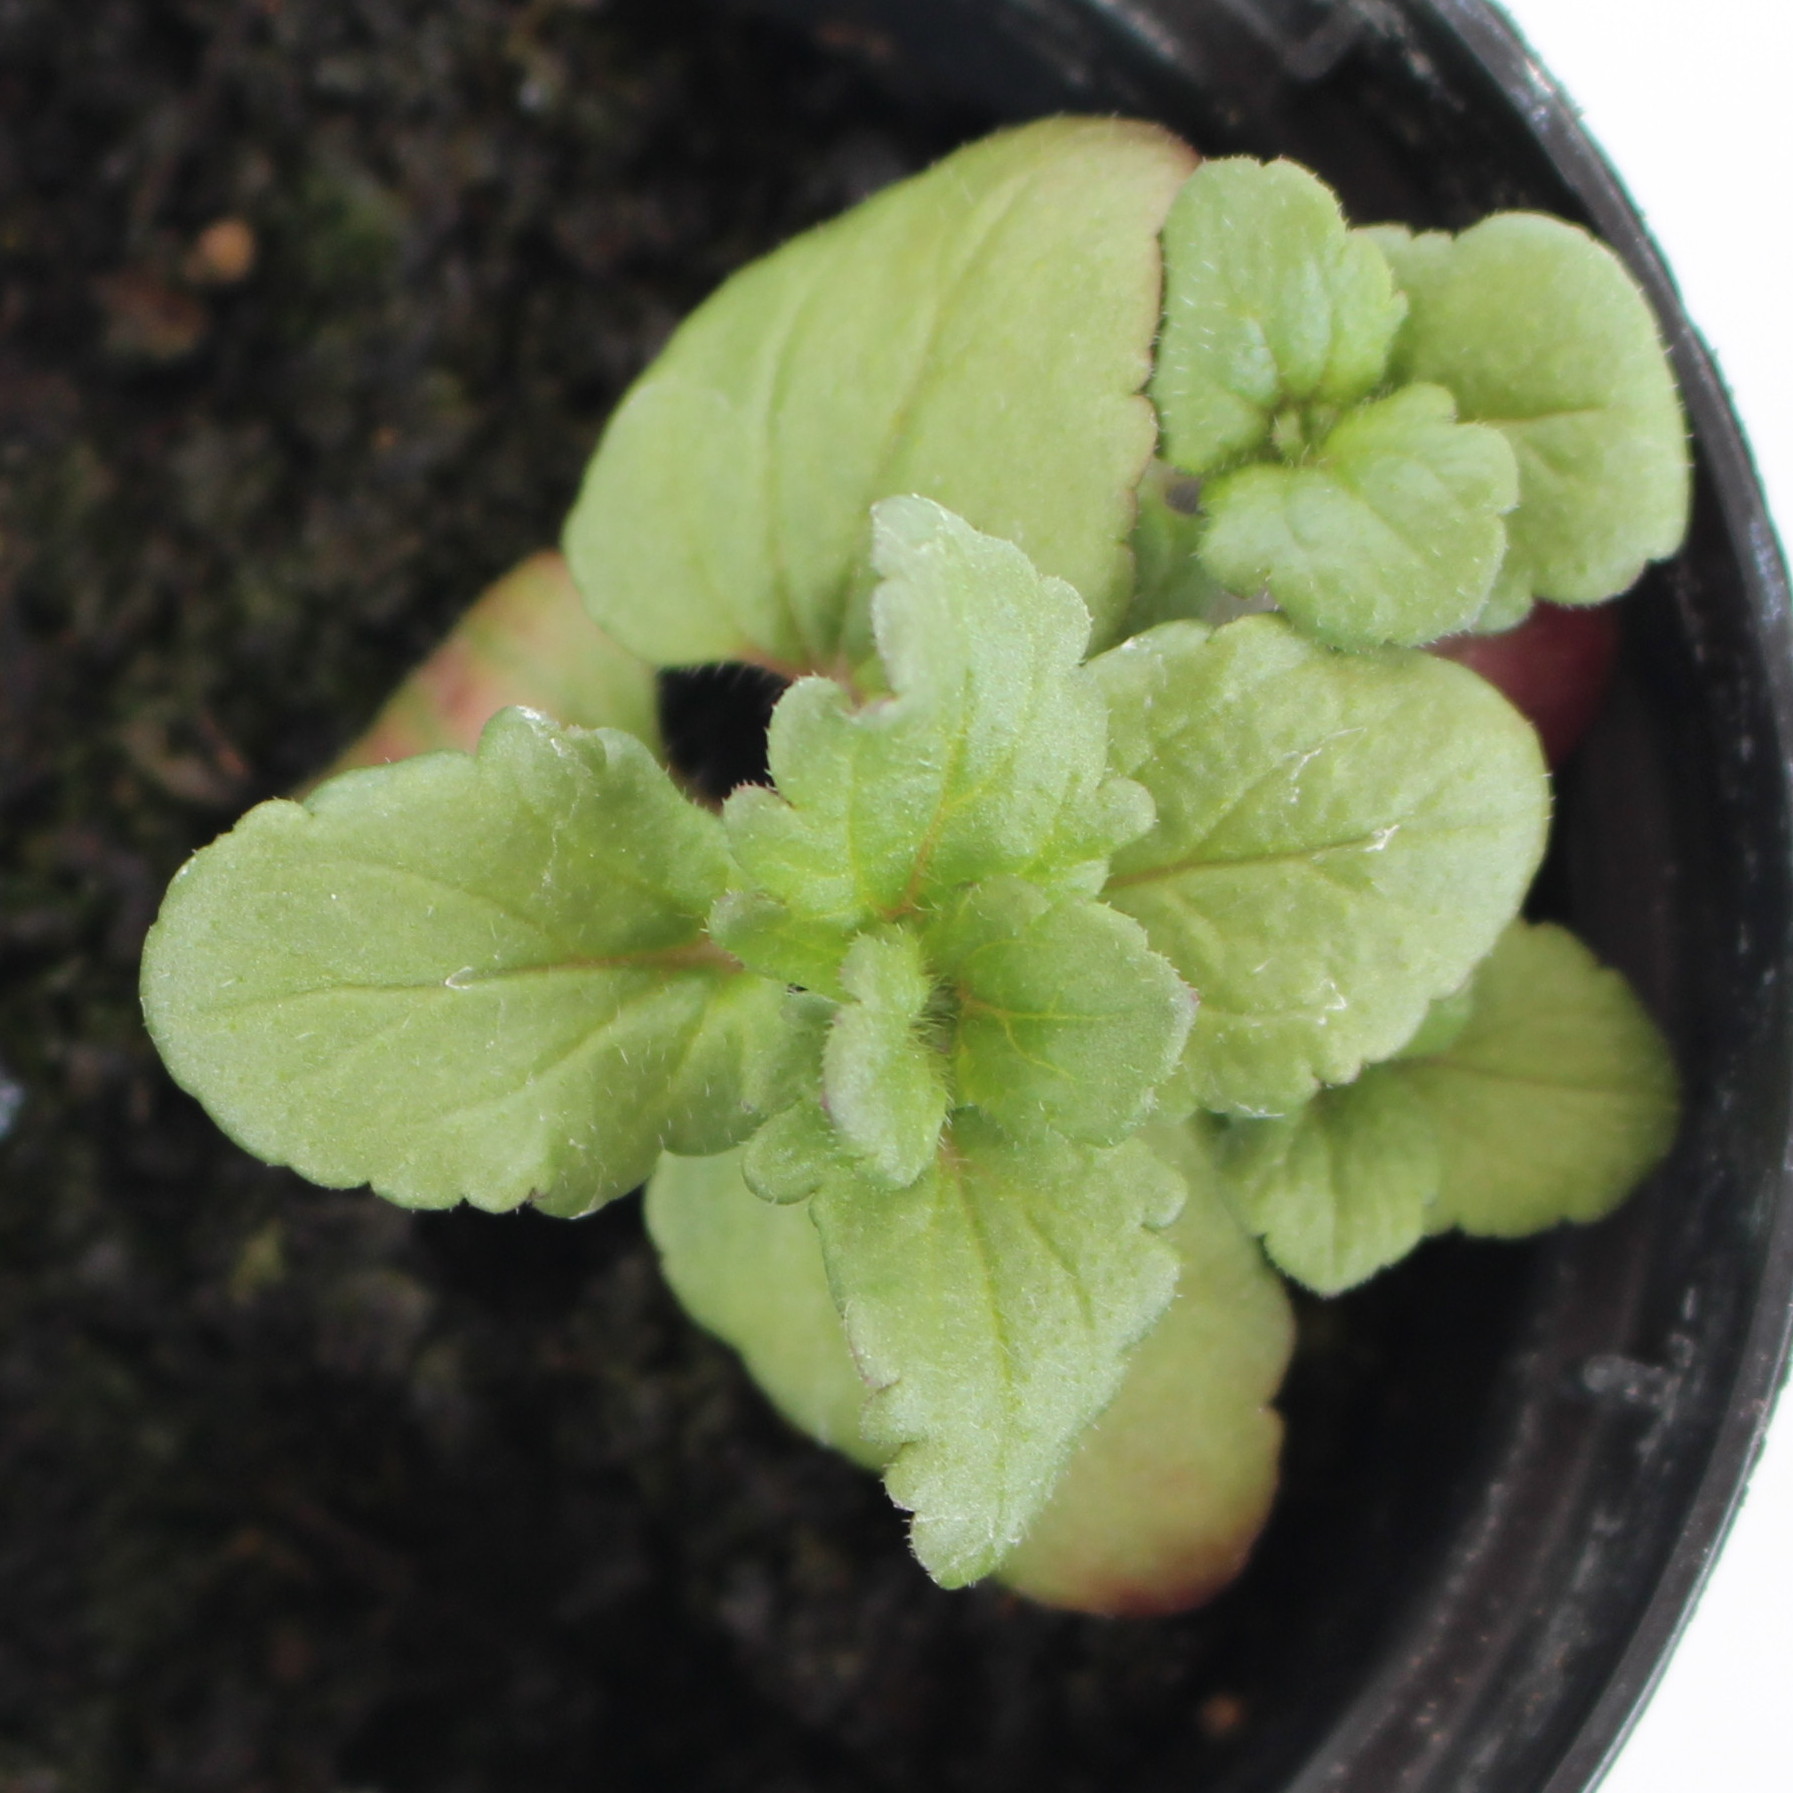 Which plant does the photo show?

Veronica persica
